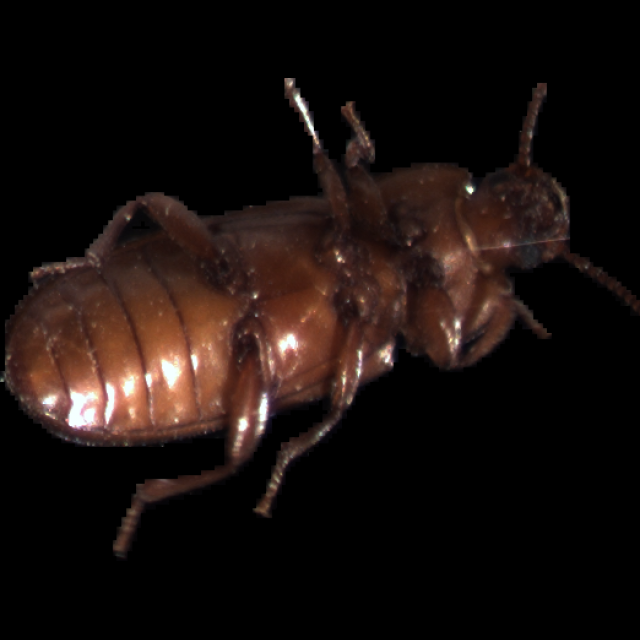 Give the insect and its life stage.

mealworm beetle
